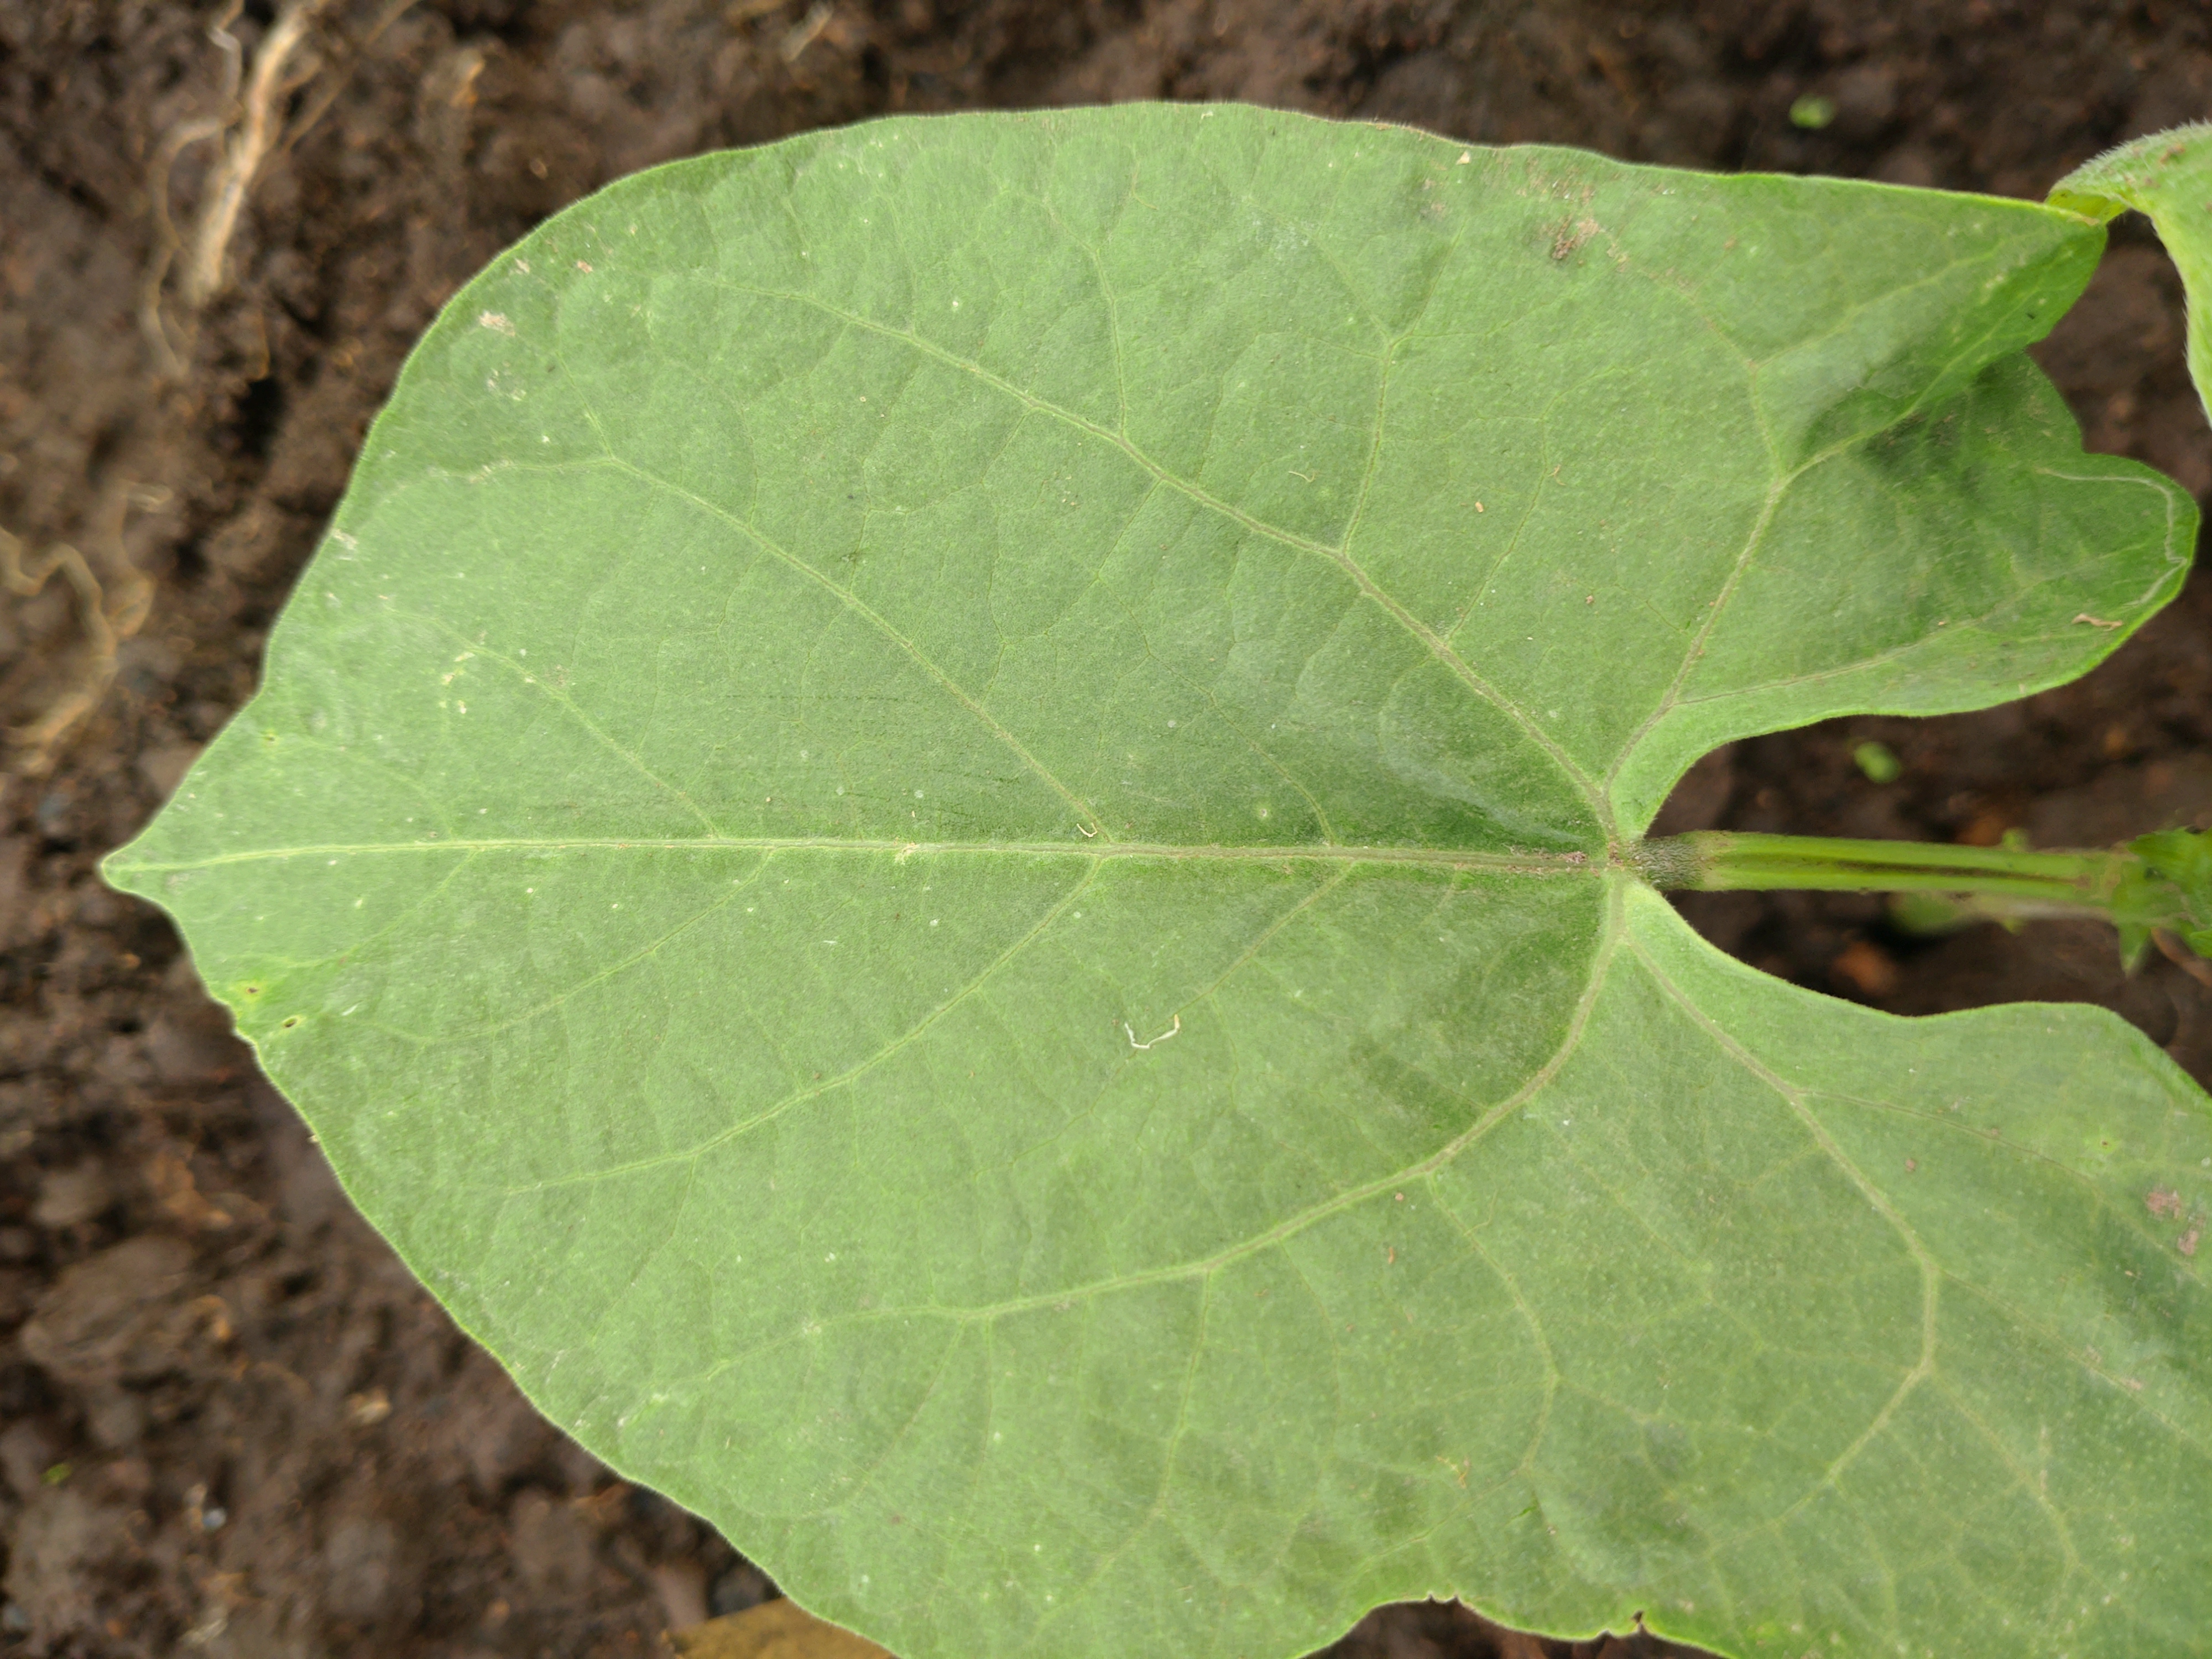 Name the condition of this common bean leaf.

healthy
